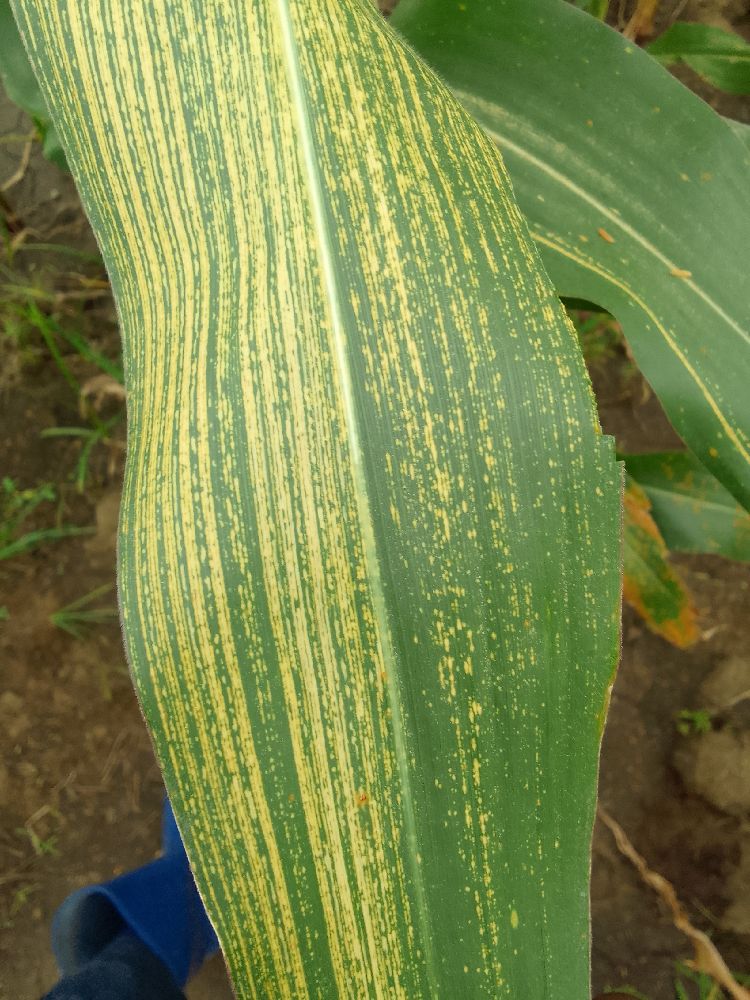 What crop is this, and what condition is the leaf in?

maize, maize streak virus
